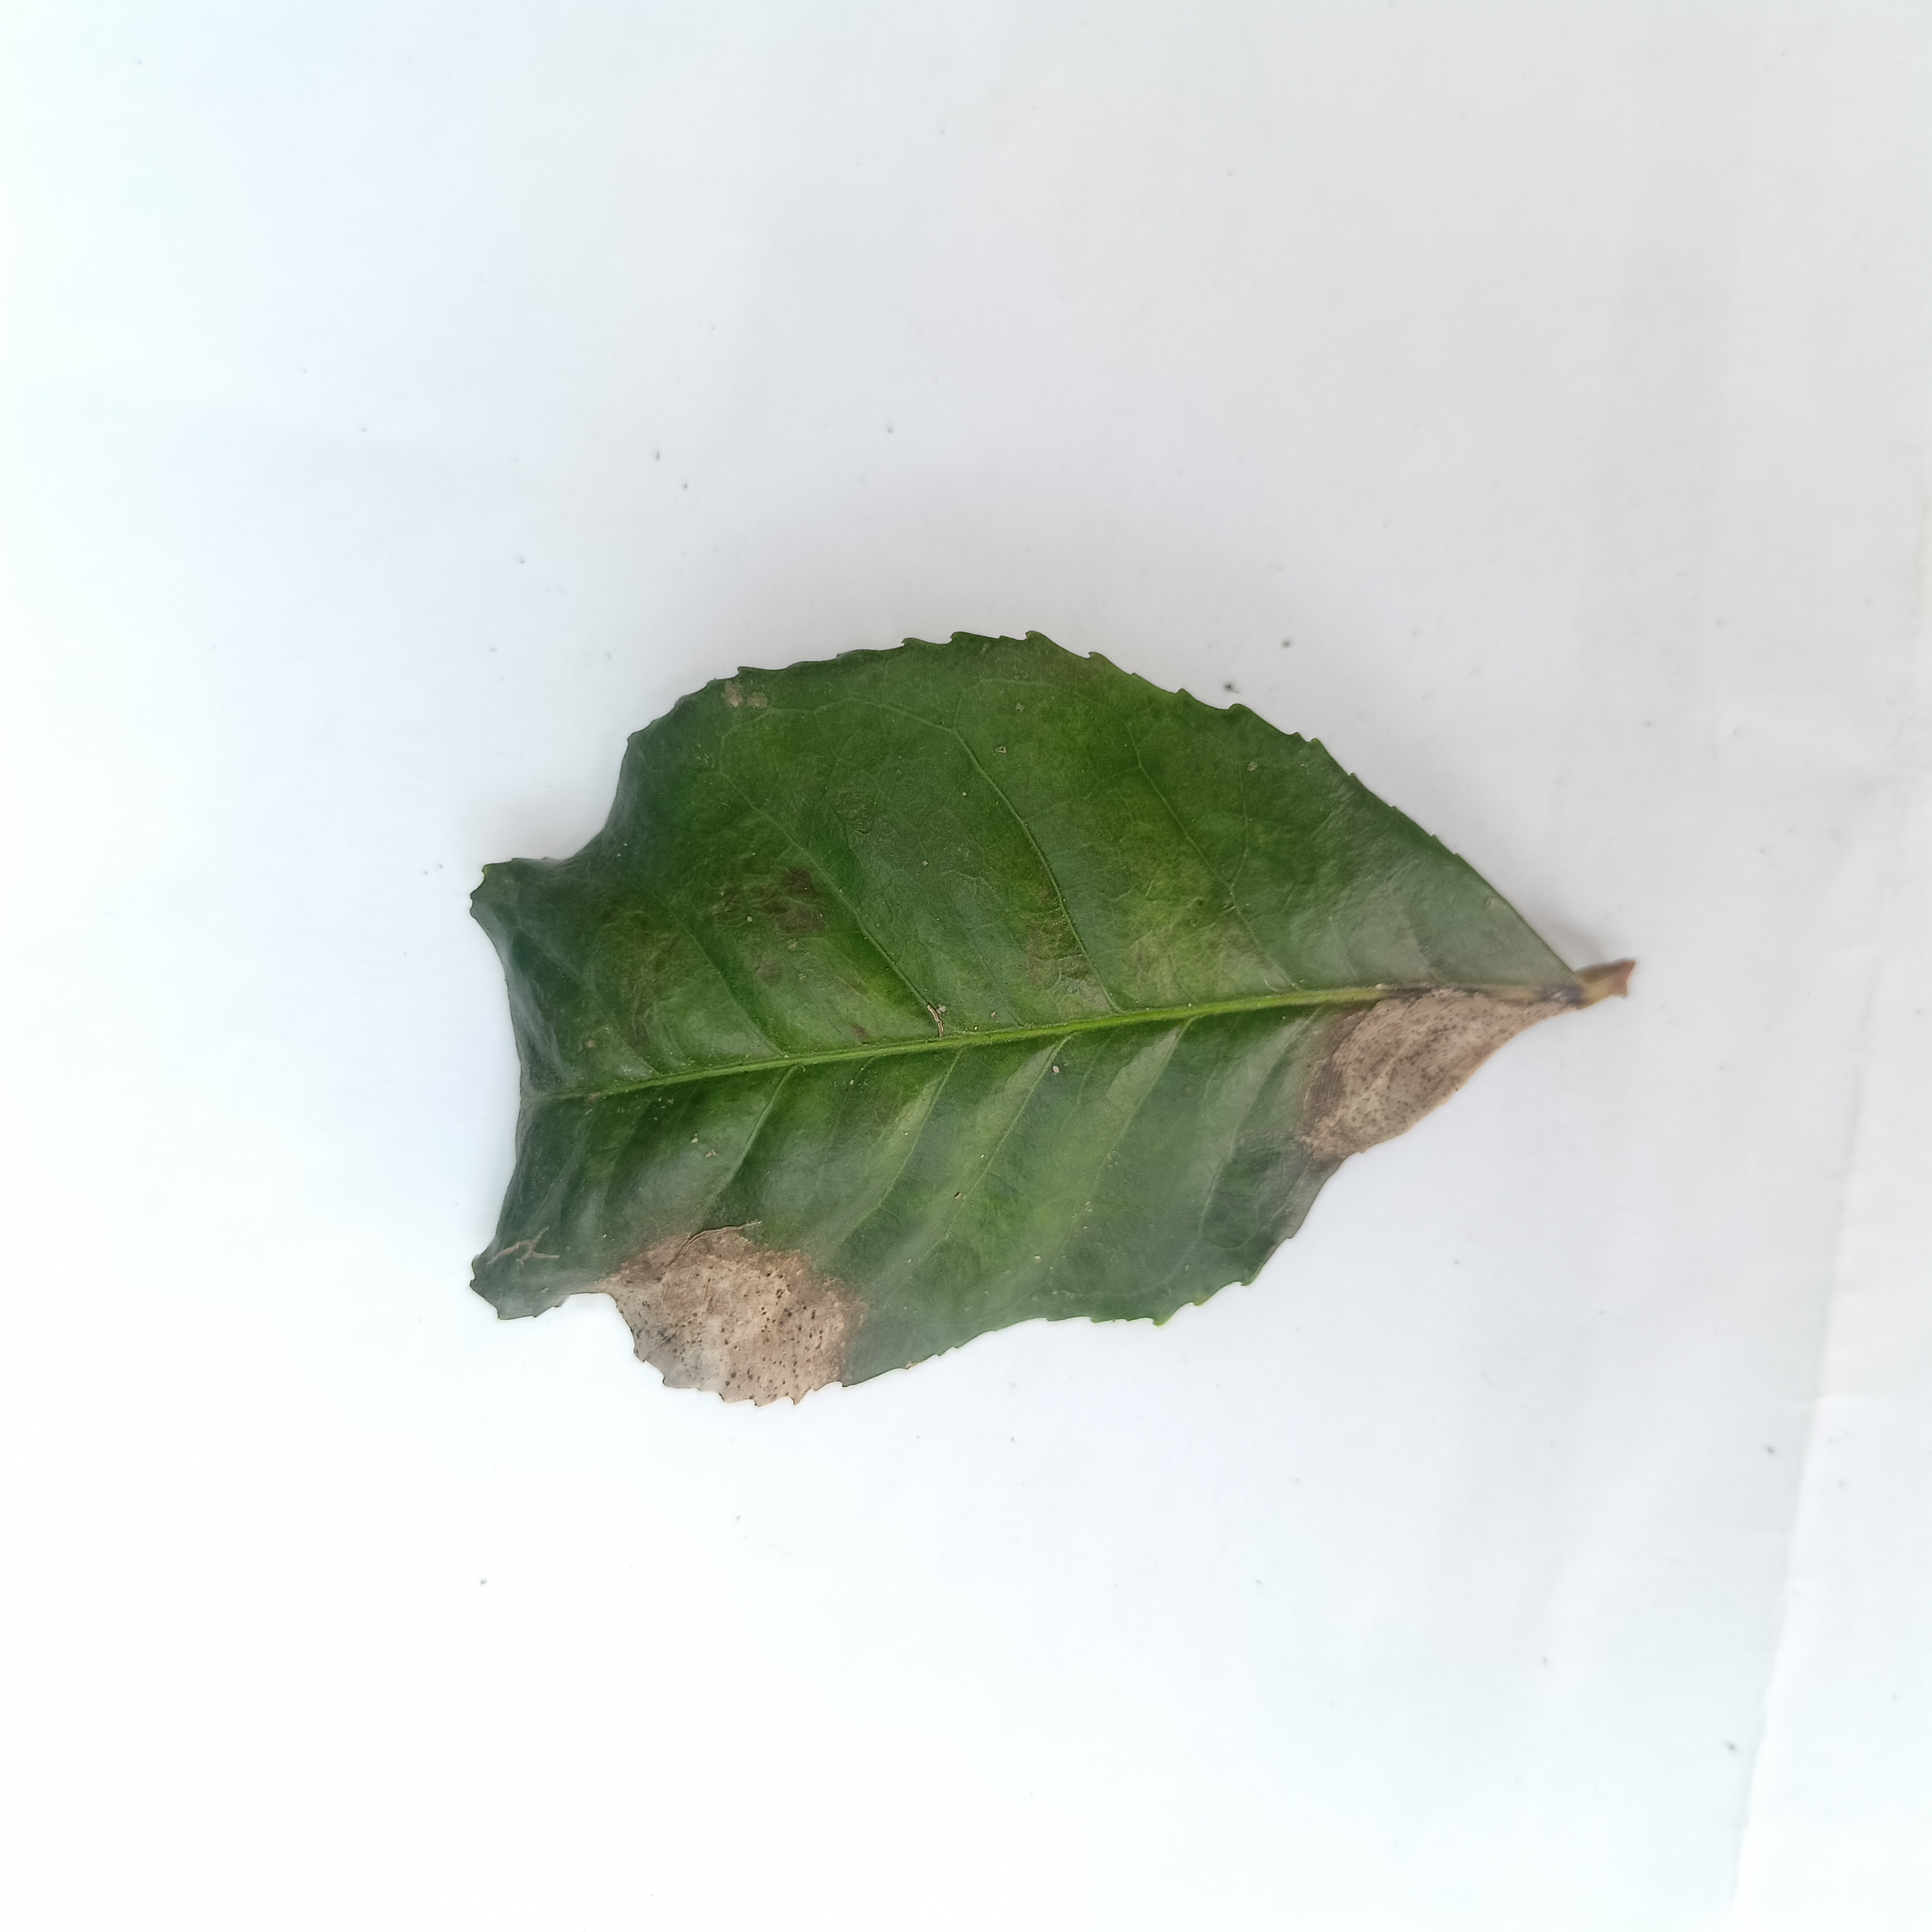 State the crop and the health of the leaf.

tea, brown blight
